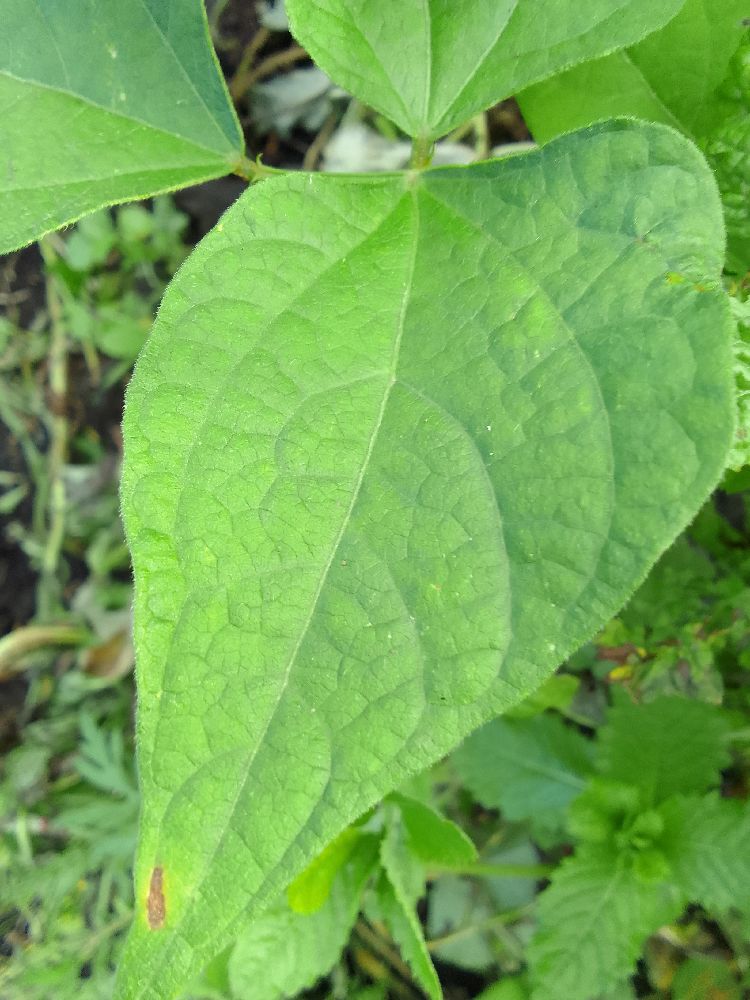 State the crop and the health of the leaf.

common bean, healthy
